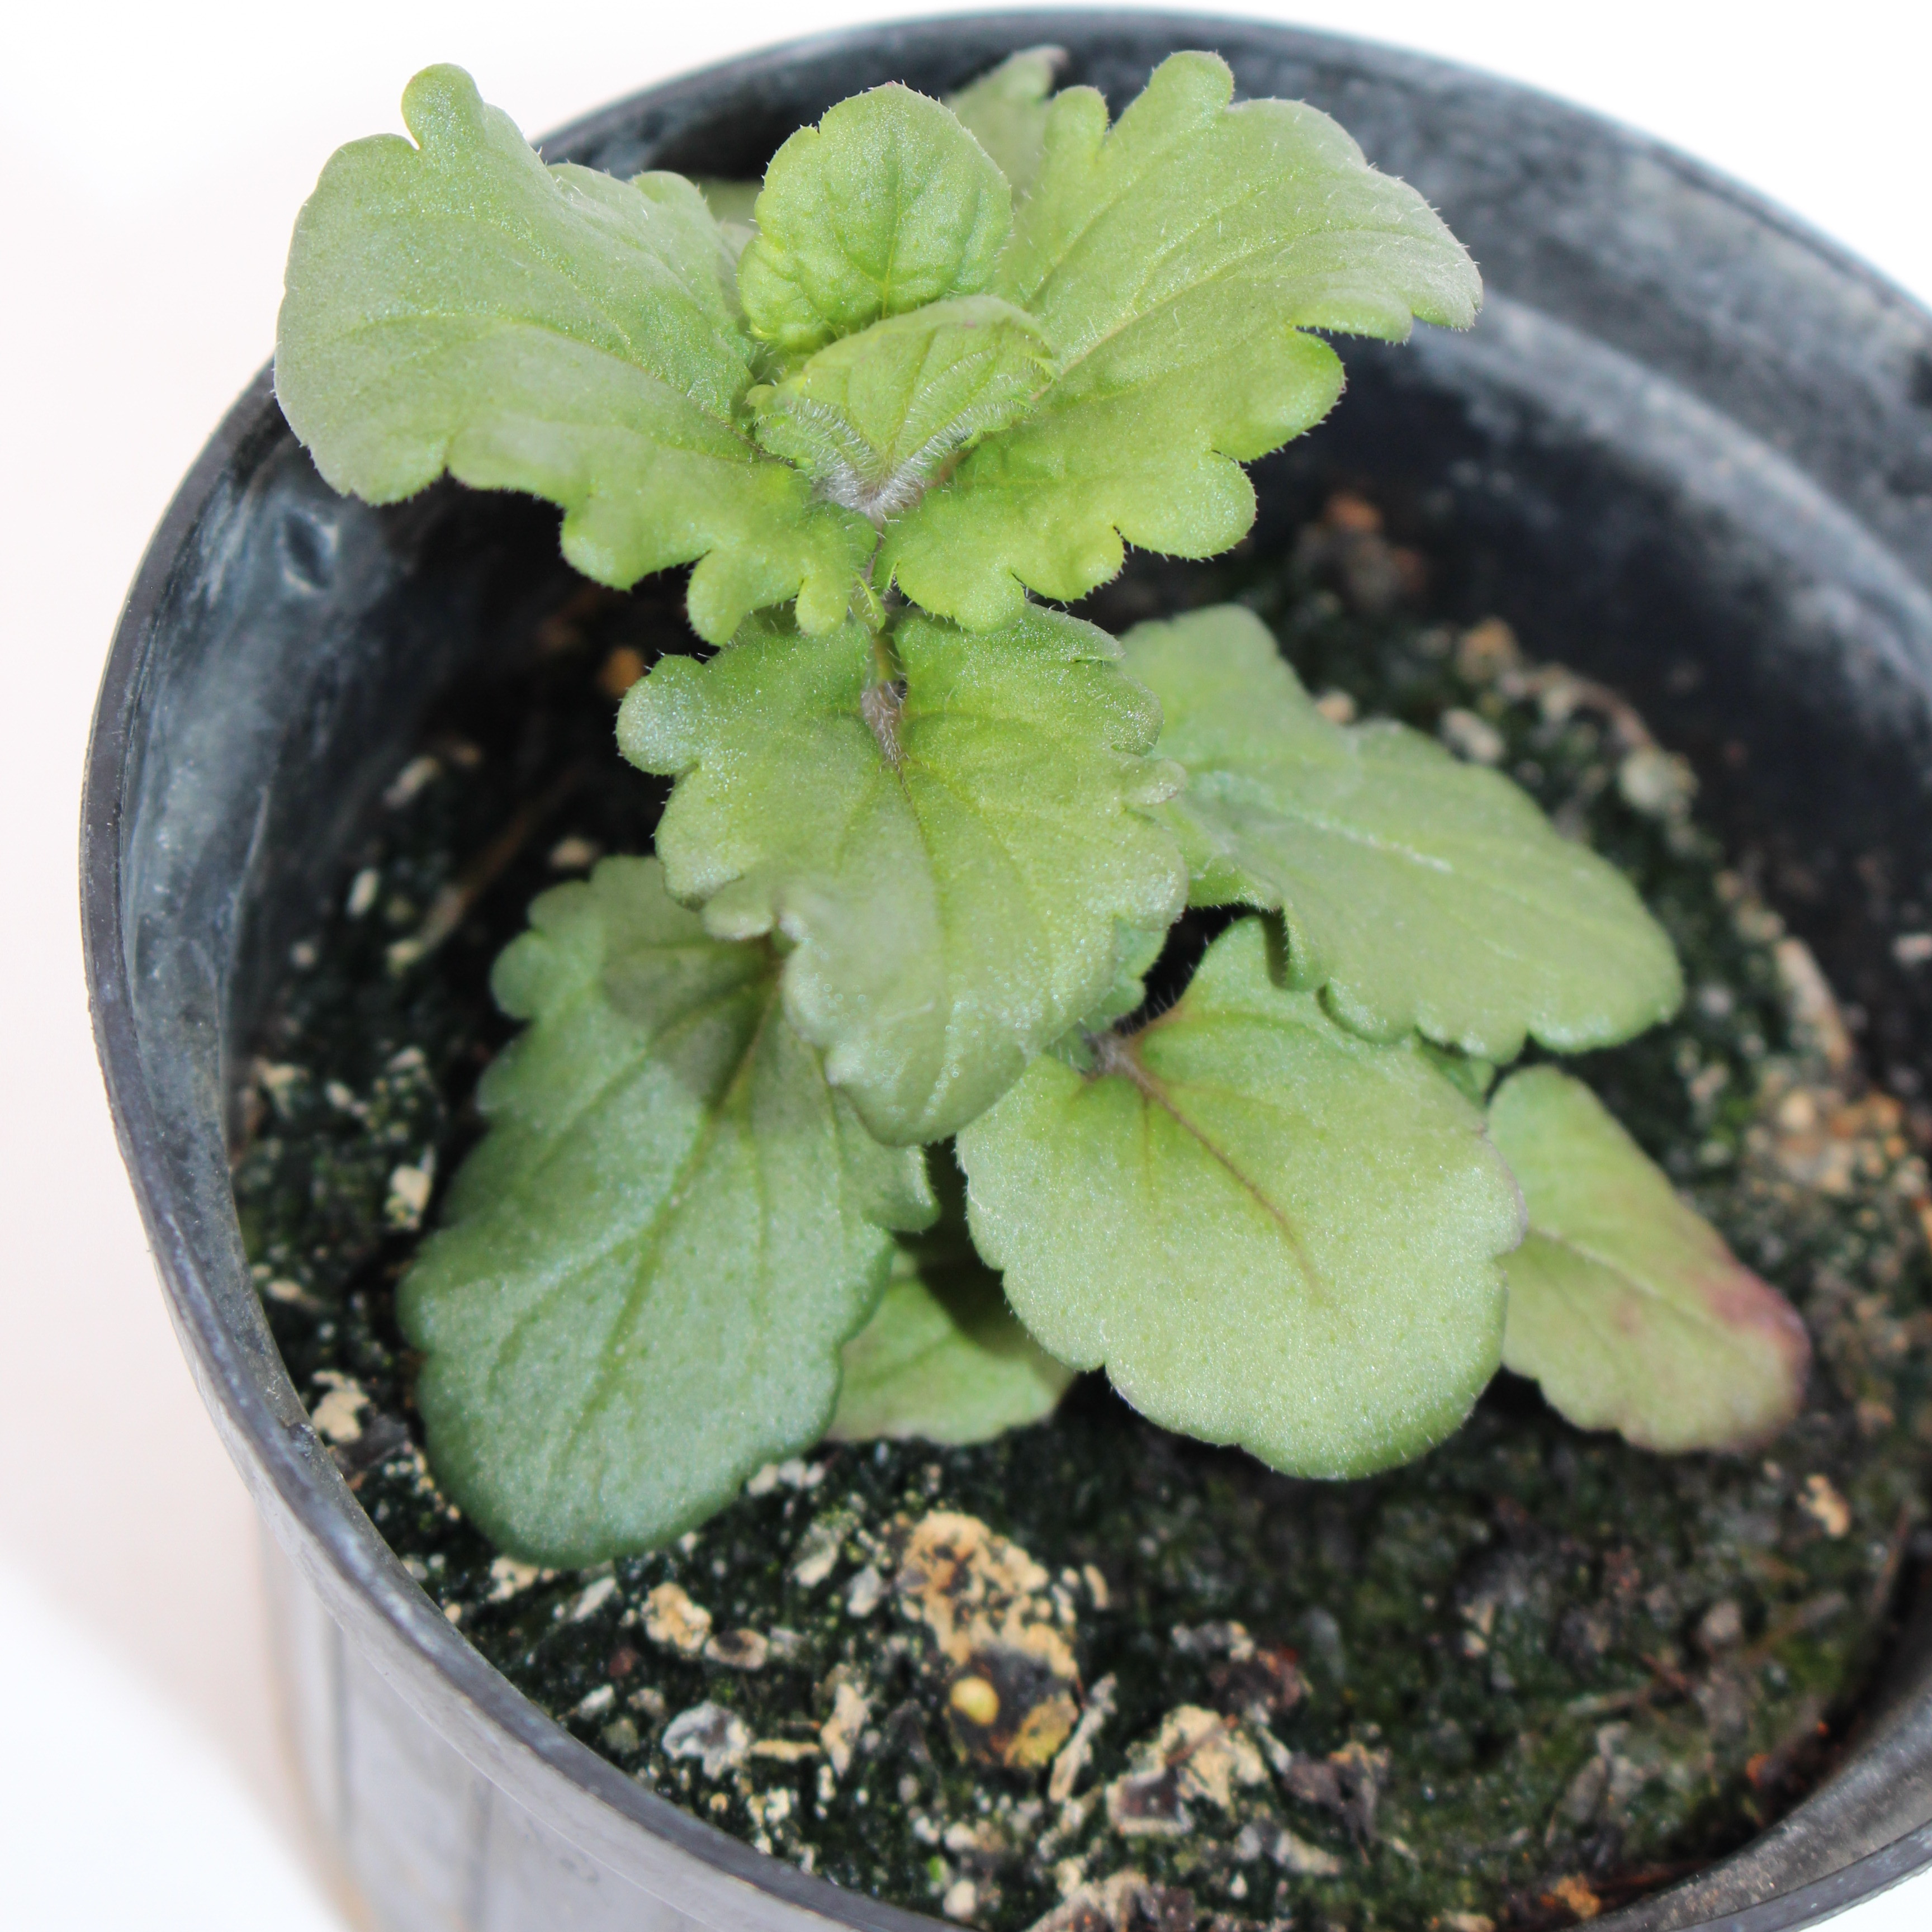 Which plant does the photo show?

Veronica persica
